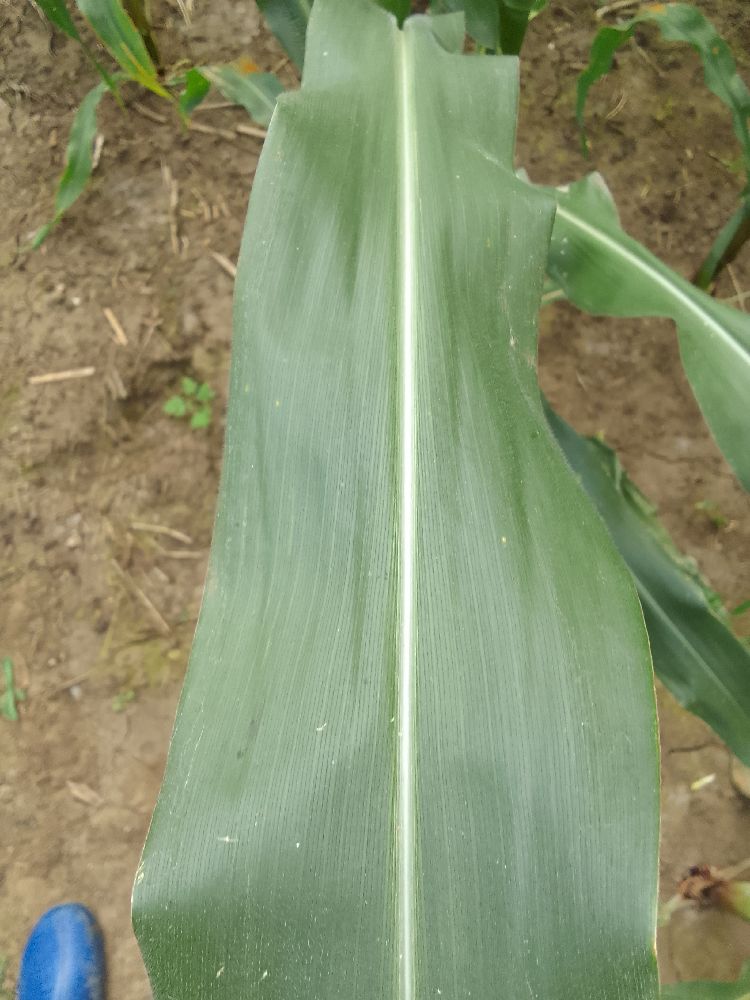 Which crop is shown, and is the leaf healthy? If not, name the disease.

maize, healthy
